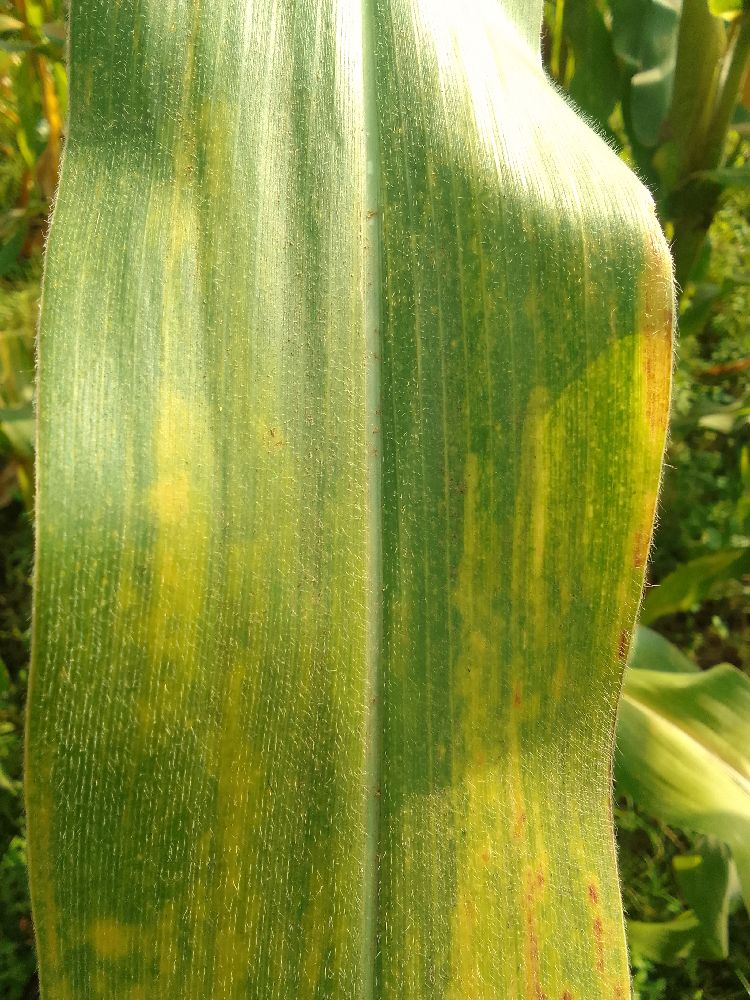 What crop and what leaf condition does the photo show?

maize, maize lethal necrosis
